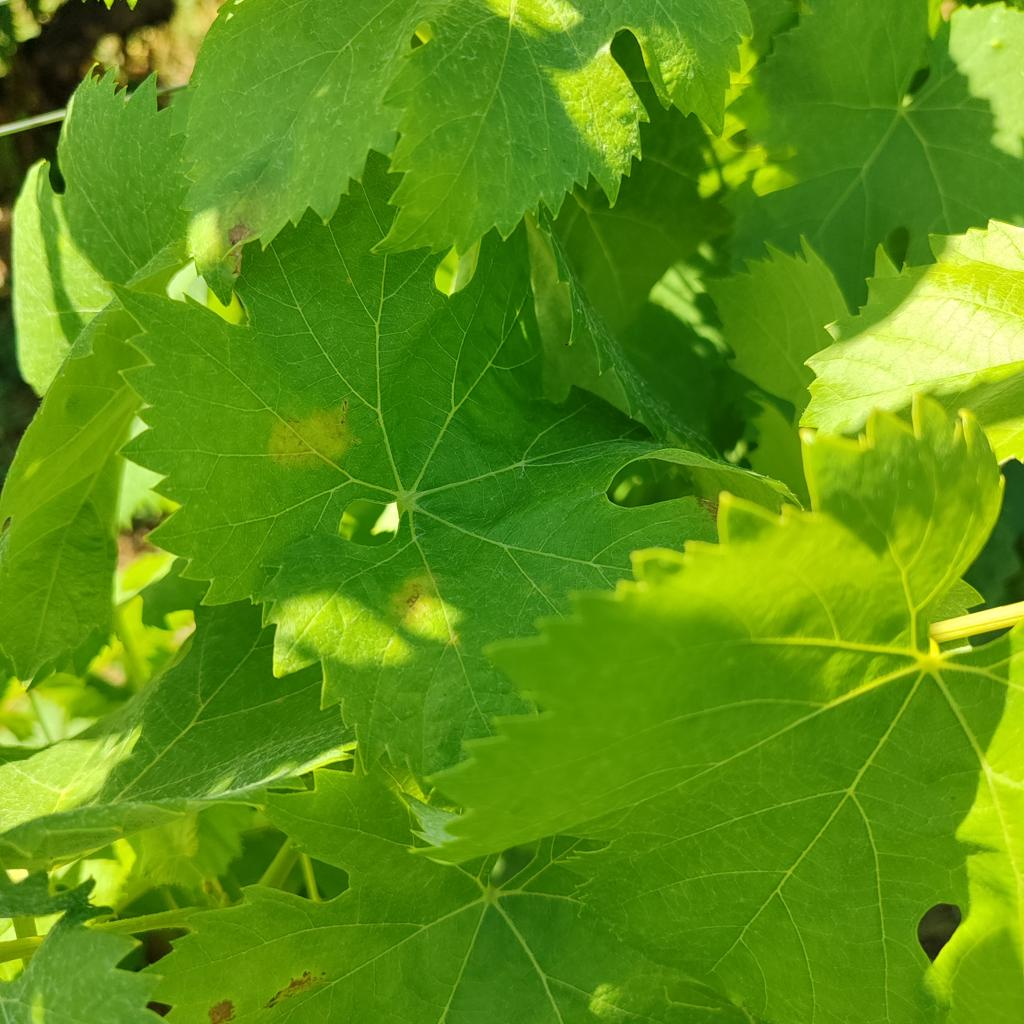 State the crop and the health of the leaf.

grapevine, downy mildew
